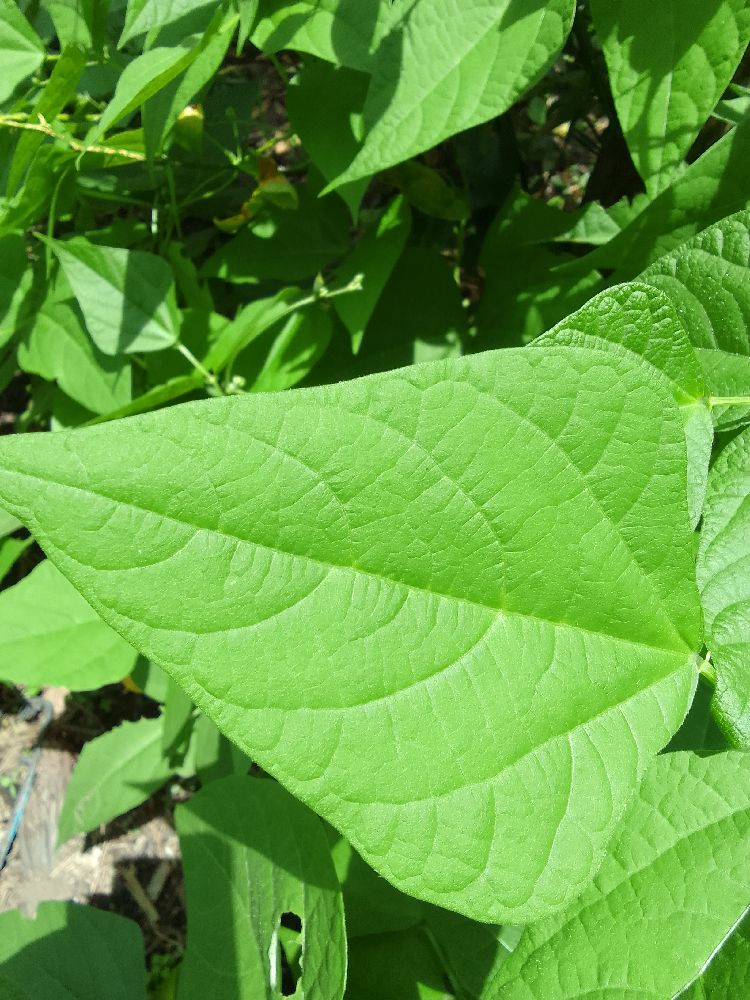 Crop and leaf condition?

common bean, healthy
